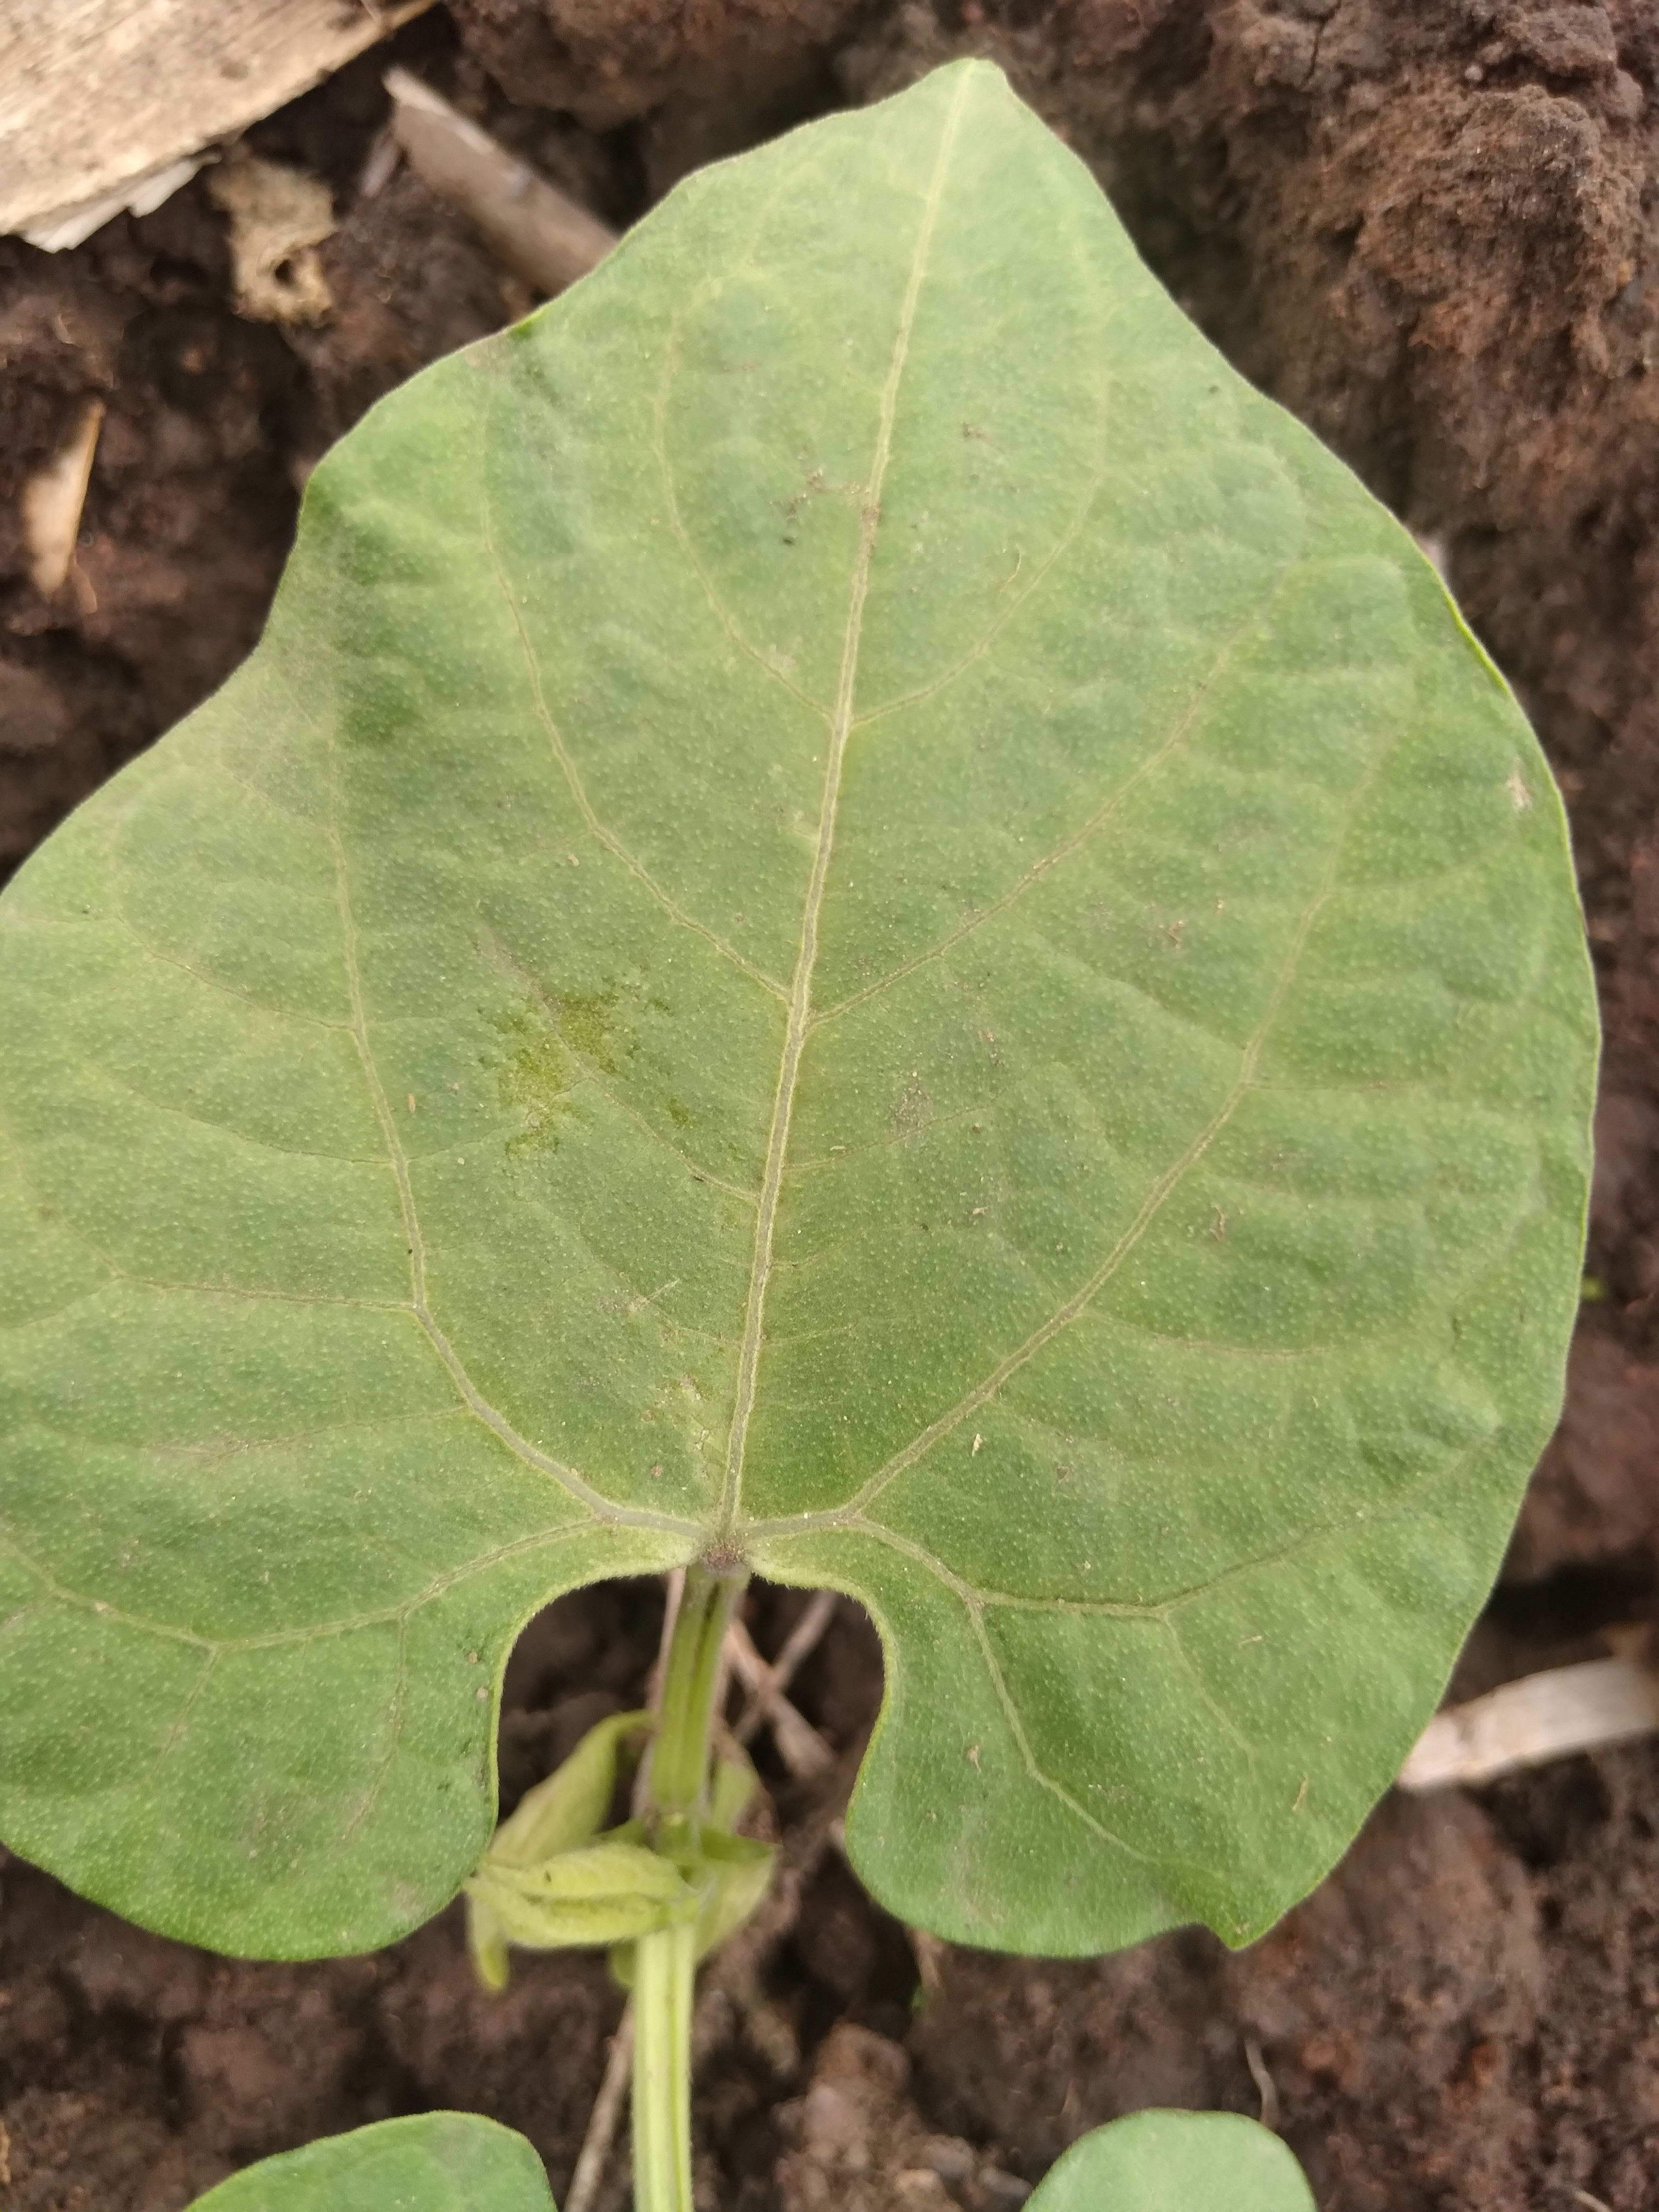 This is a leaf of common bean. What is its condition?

healthy
